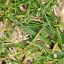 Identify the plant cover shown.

grass
